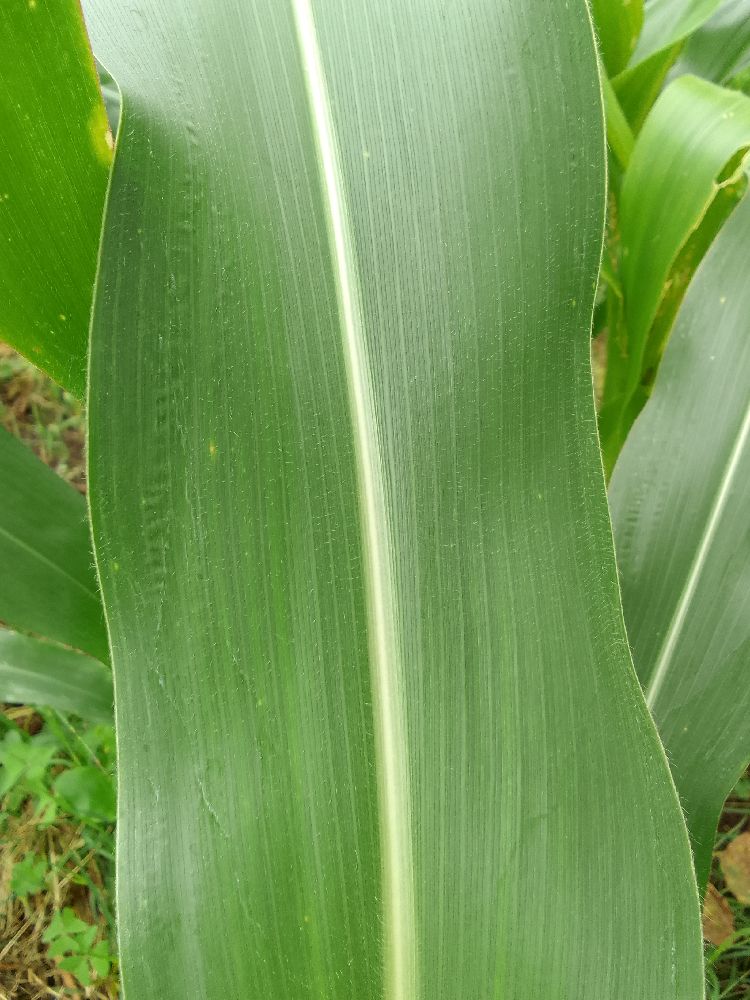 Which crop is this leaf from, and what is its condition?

maize, healthy
